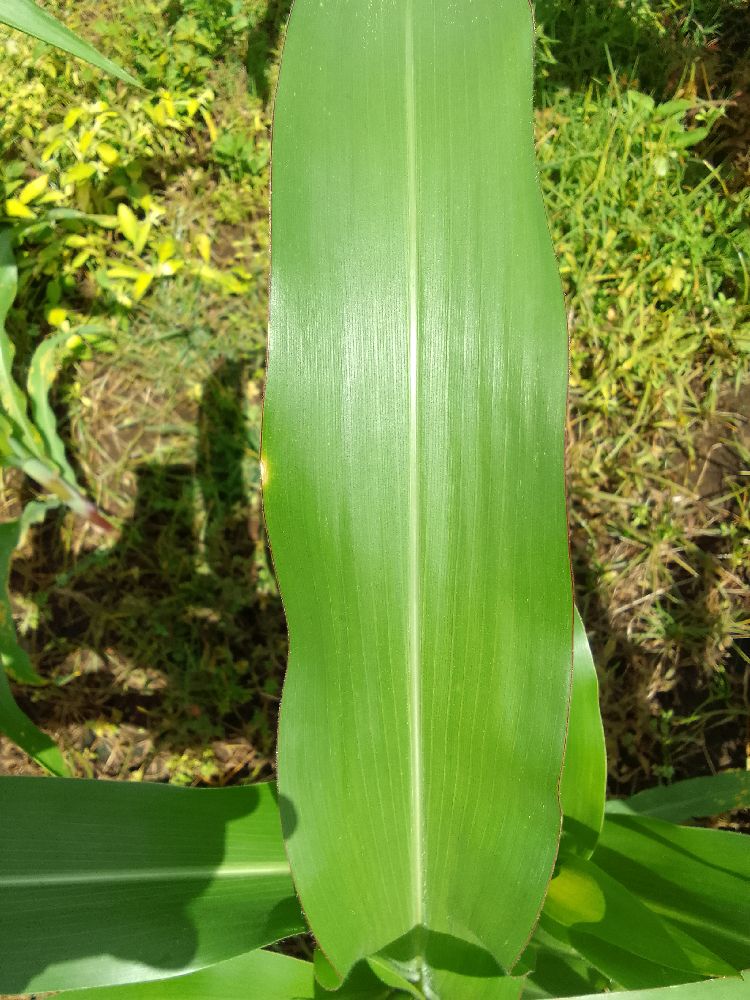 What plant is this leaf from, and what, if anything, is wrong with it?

maize, healthy
